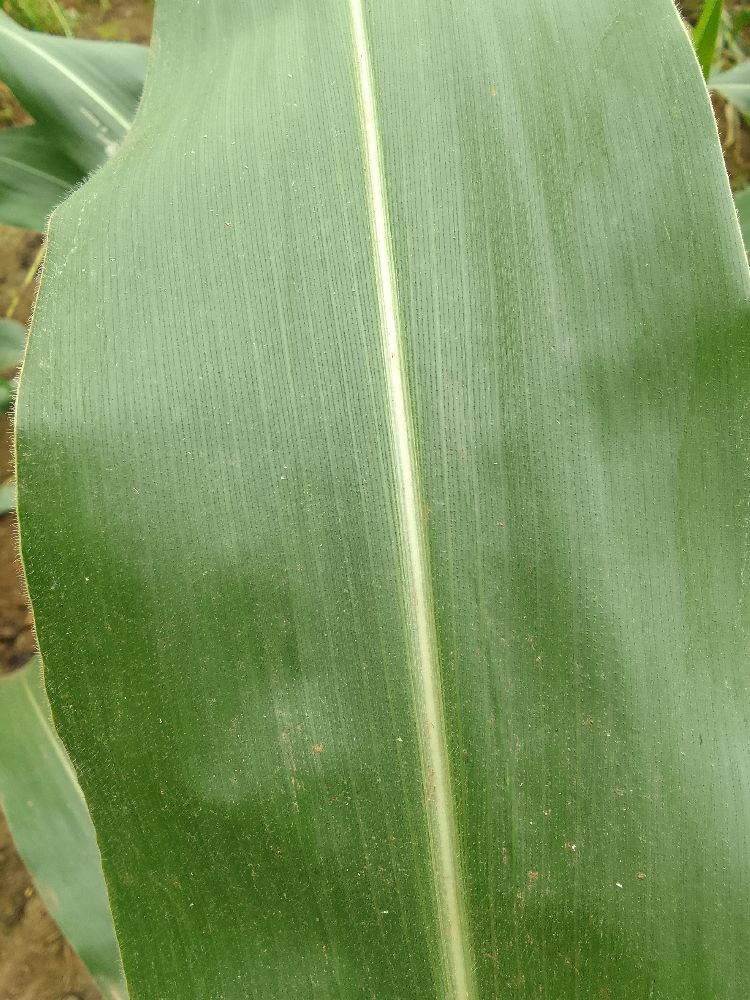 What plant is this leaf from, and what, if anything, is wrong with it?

maize, healthy
